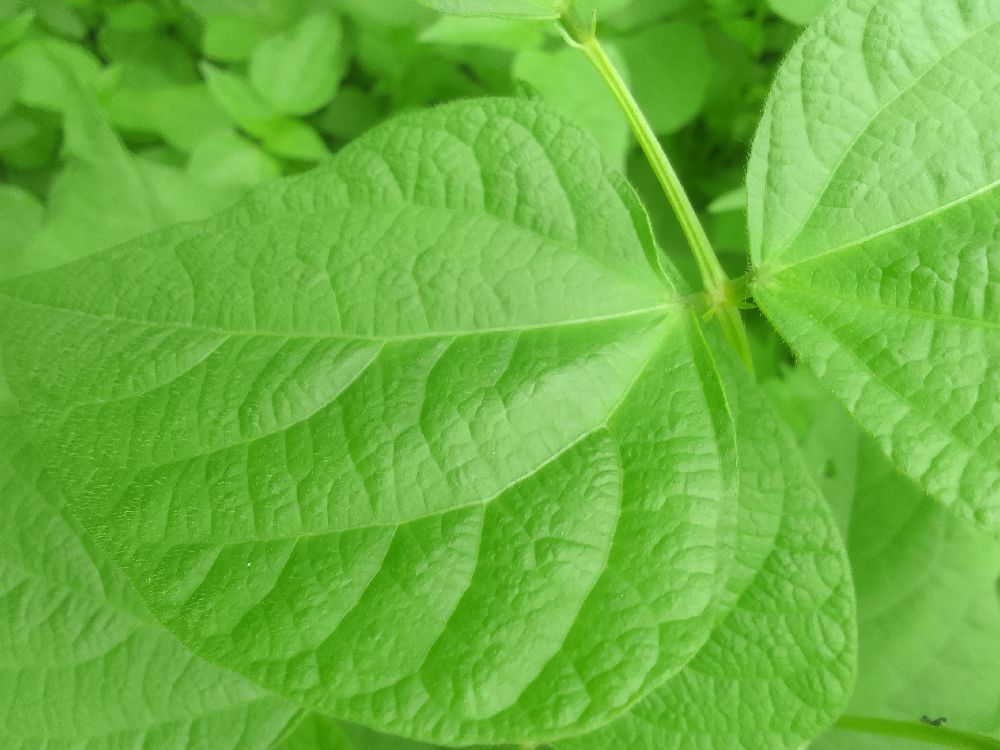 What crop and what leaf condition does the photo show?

common bean, healthy
